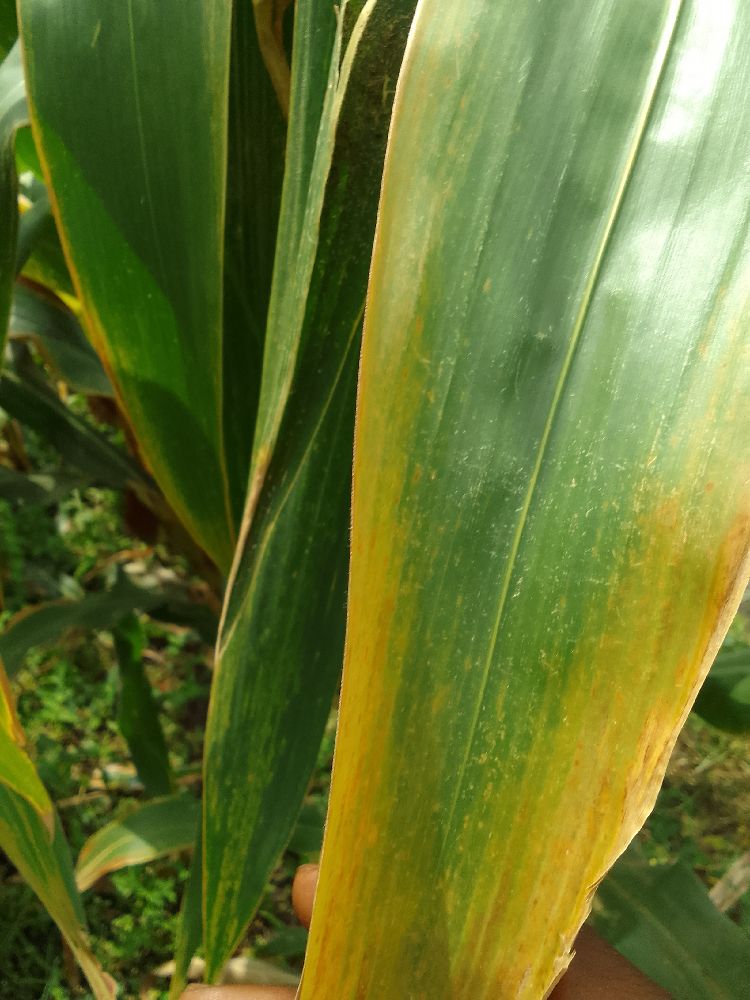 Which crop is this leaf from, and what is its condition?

maize, maize lethal necrosis
